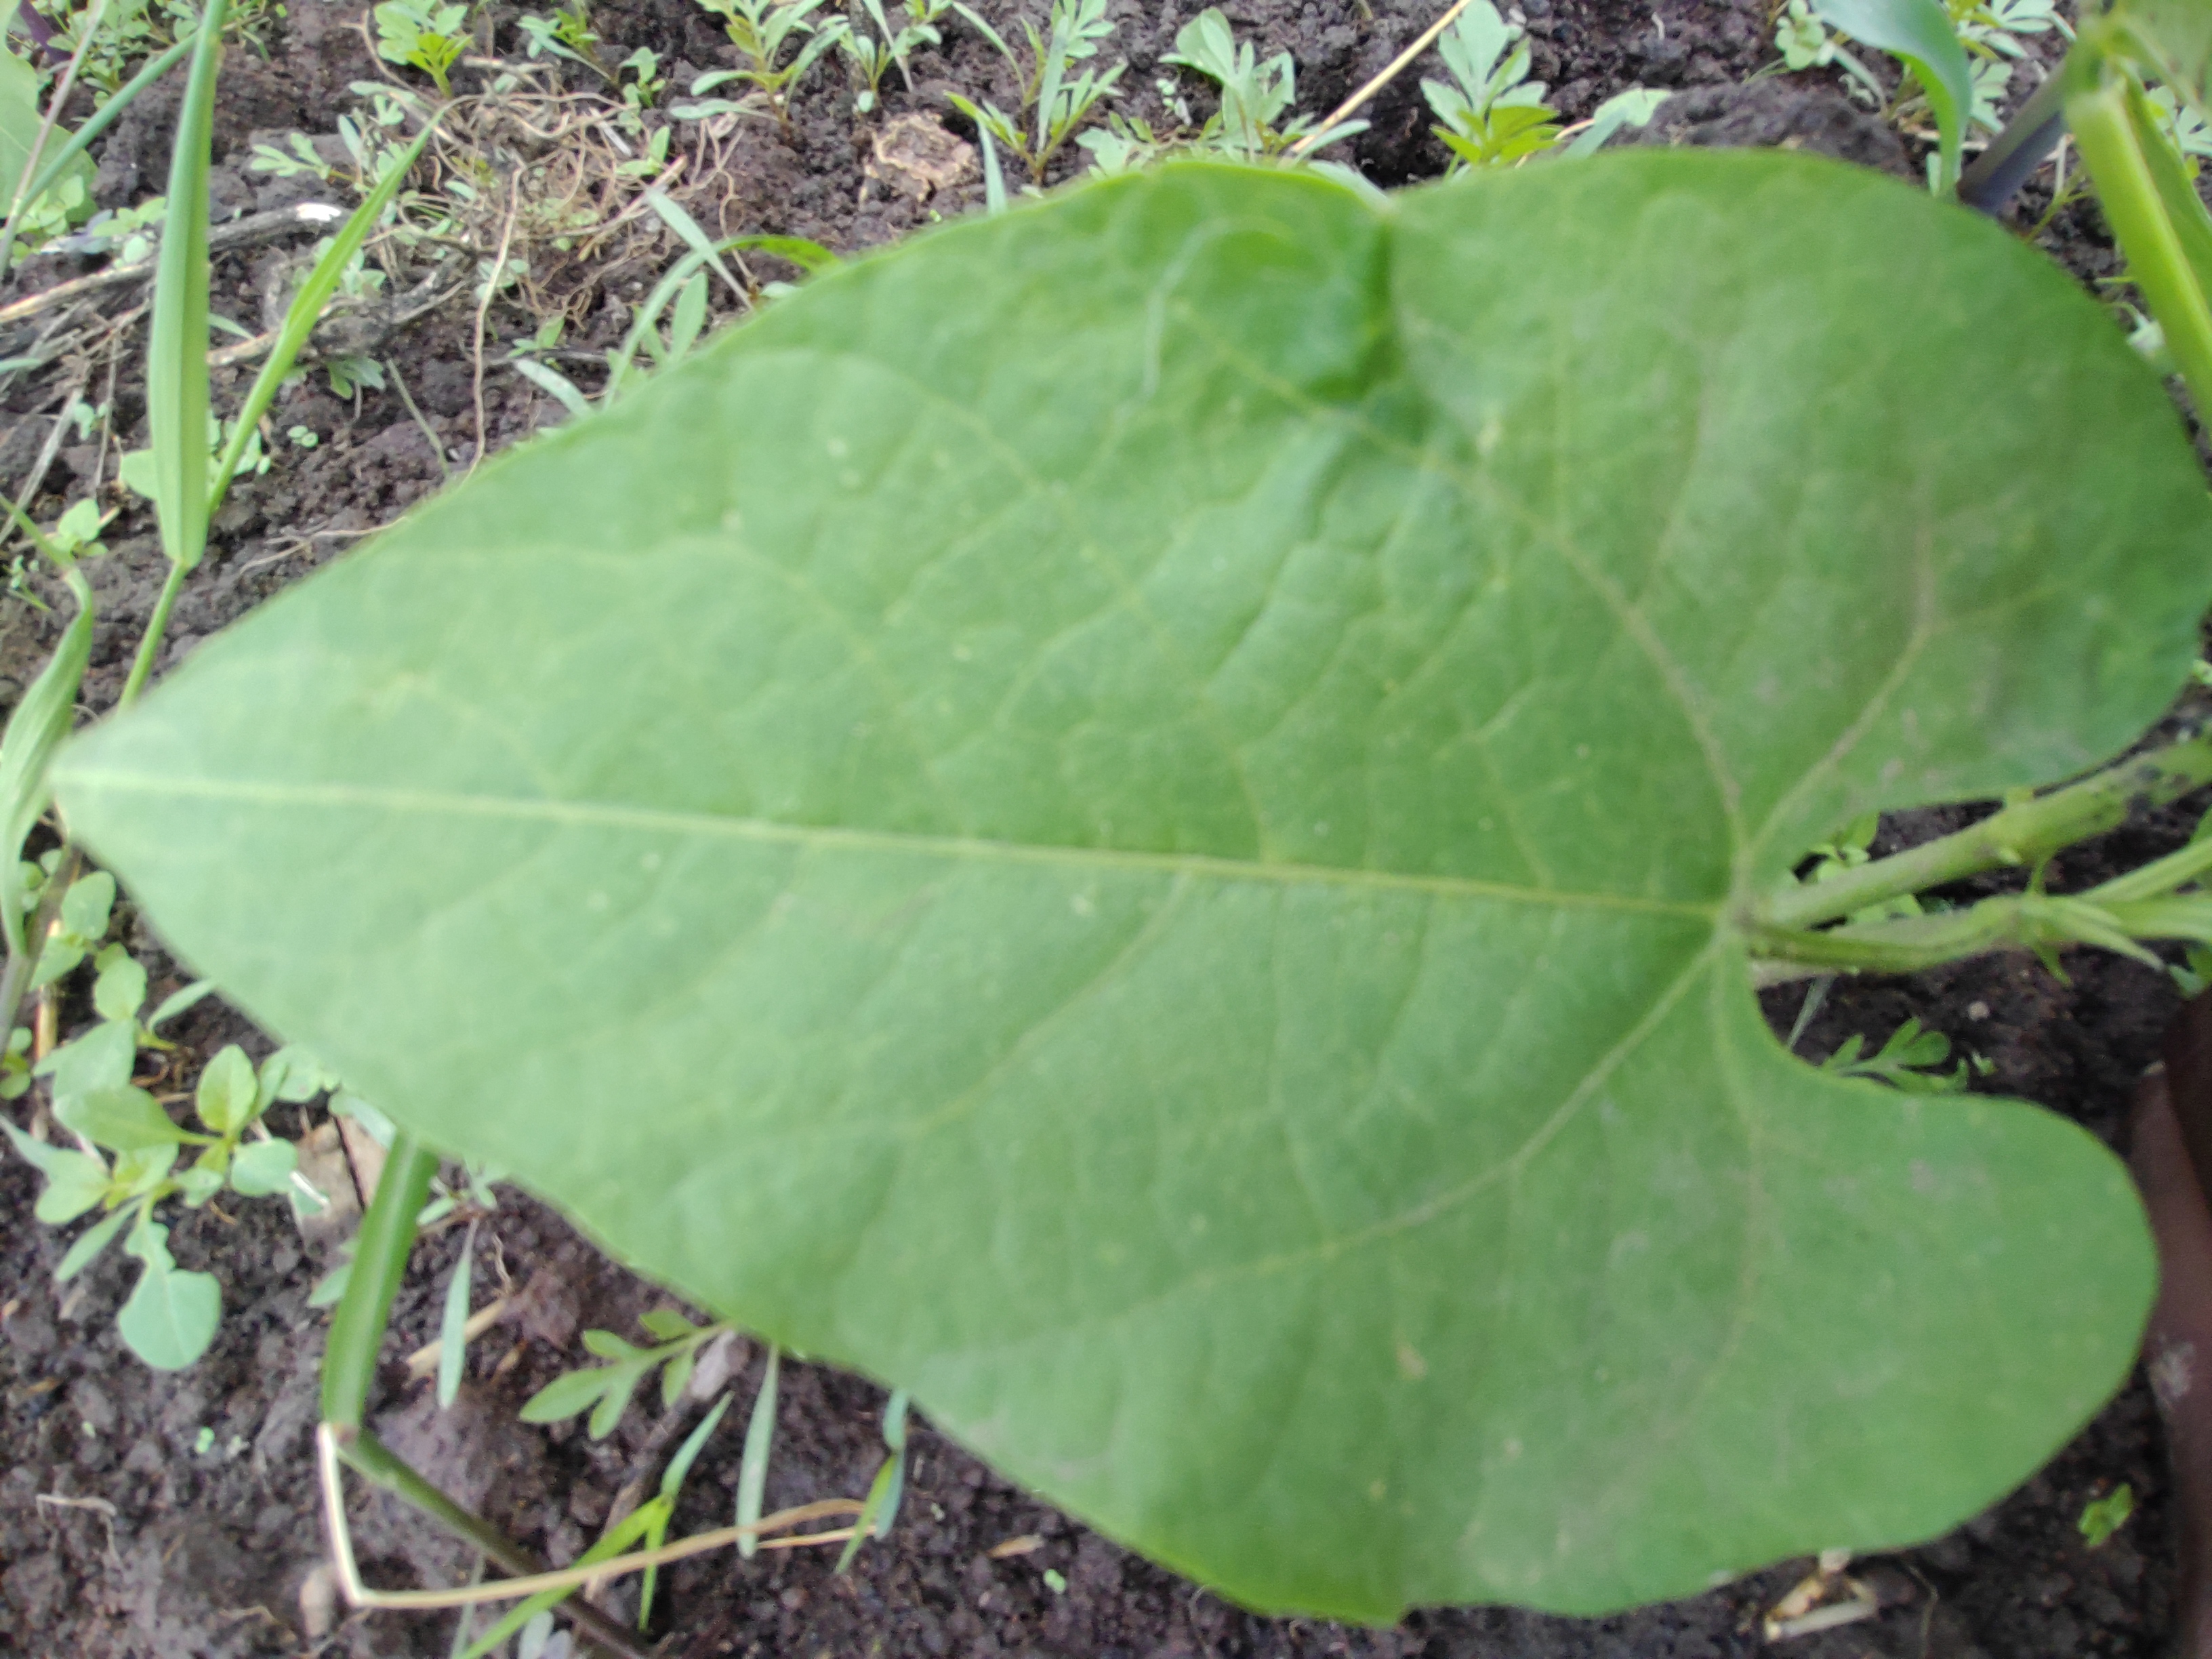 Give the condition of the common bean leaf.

healthy
